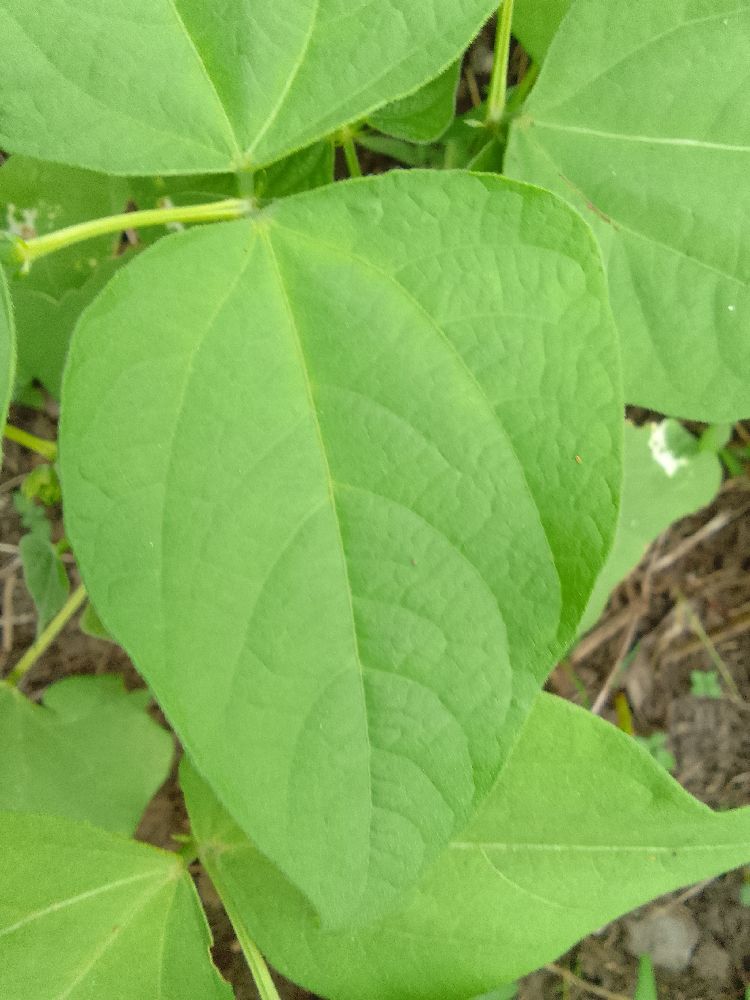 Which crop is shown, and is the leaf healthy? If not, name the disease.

common bean, healthy
